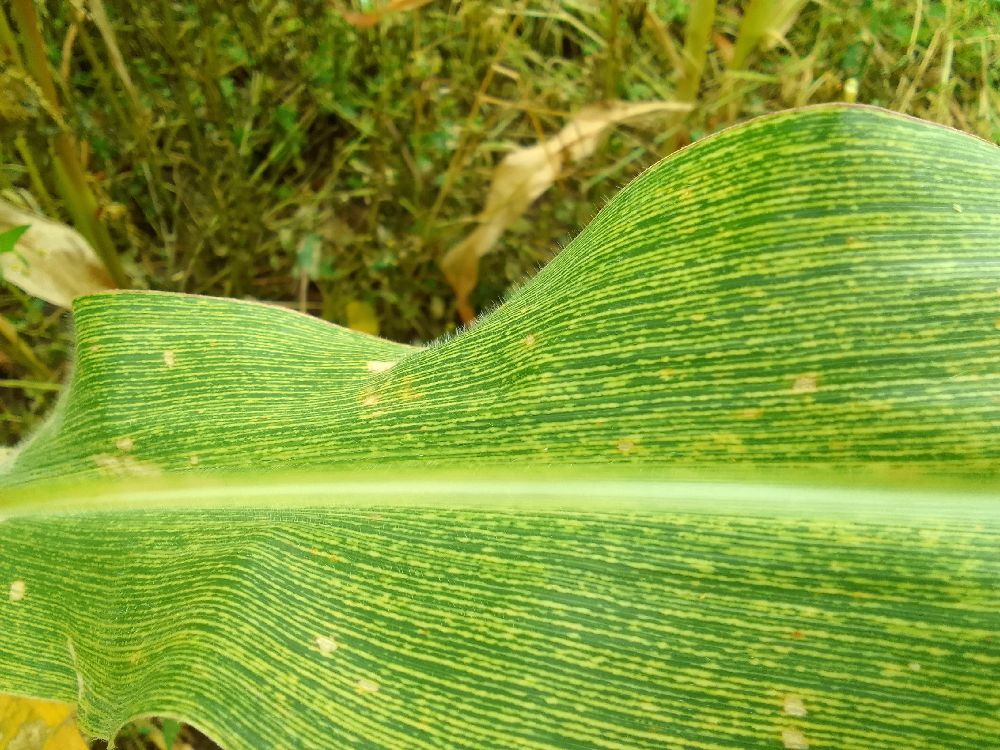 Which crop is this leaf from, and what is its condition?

maize, maize lethal necrosis
